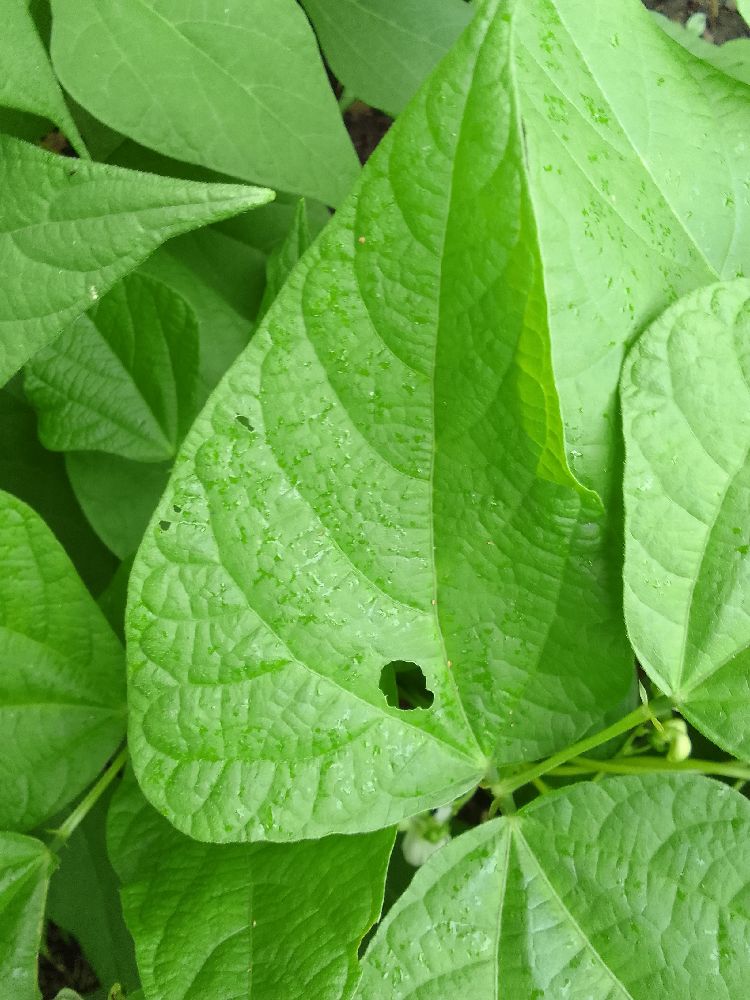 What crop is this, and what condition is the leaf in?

common bean, healthy
